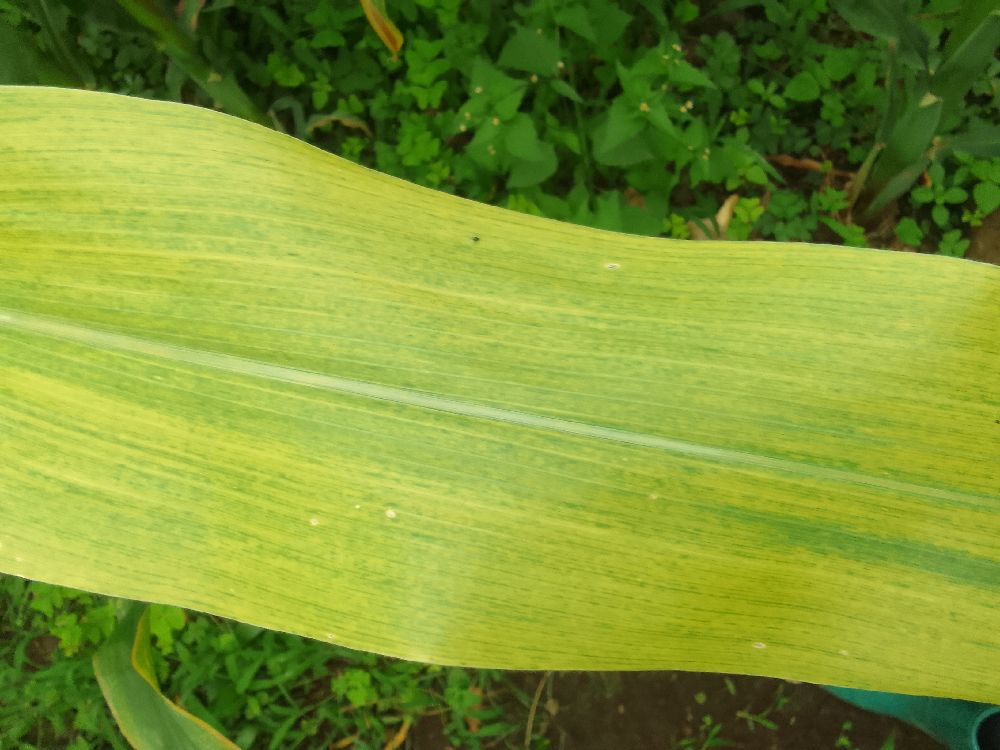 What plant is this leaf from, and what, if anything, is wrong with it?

maize, maize lethal necrosis
